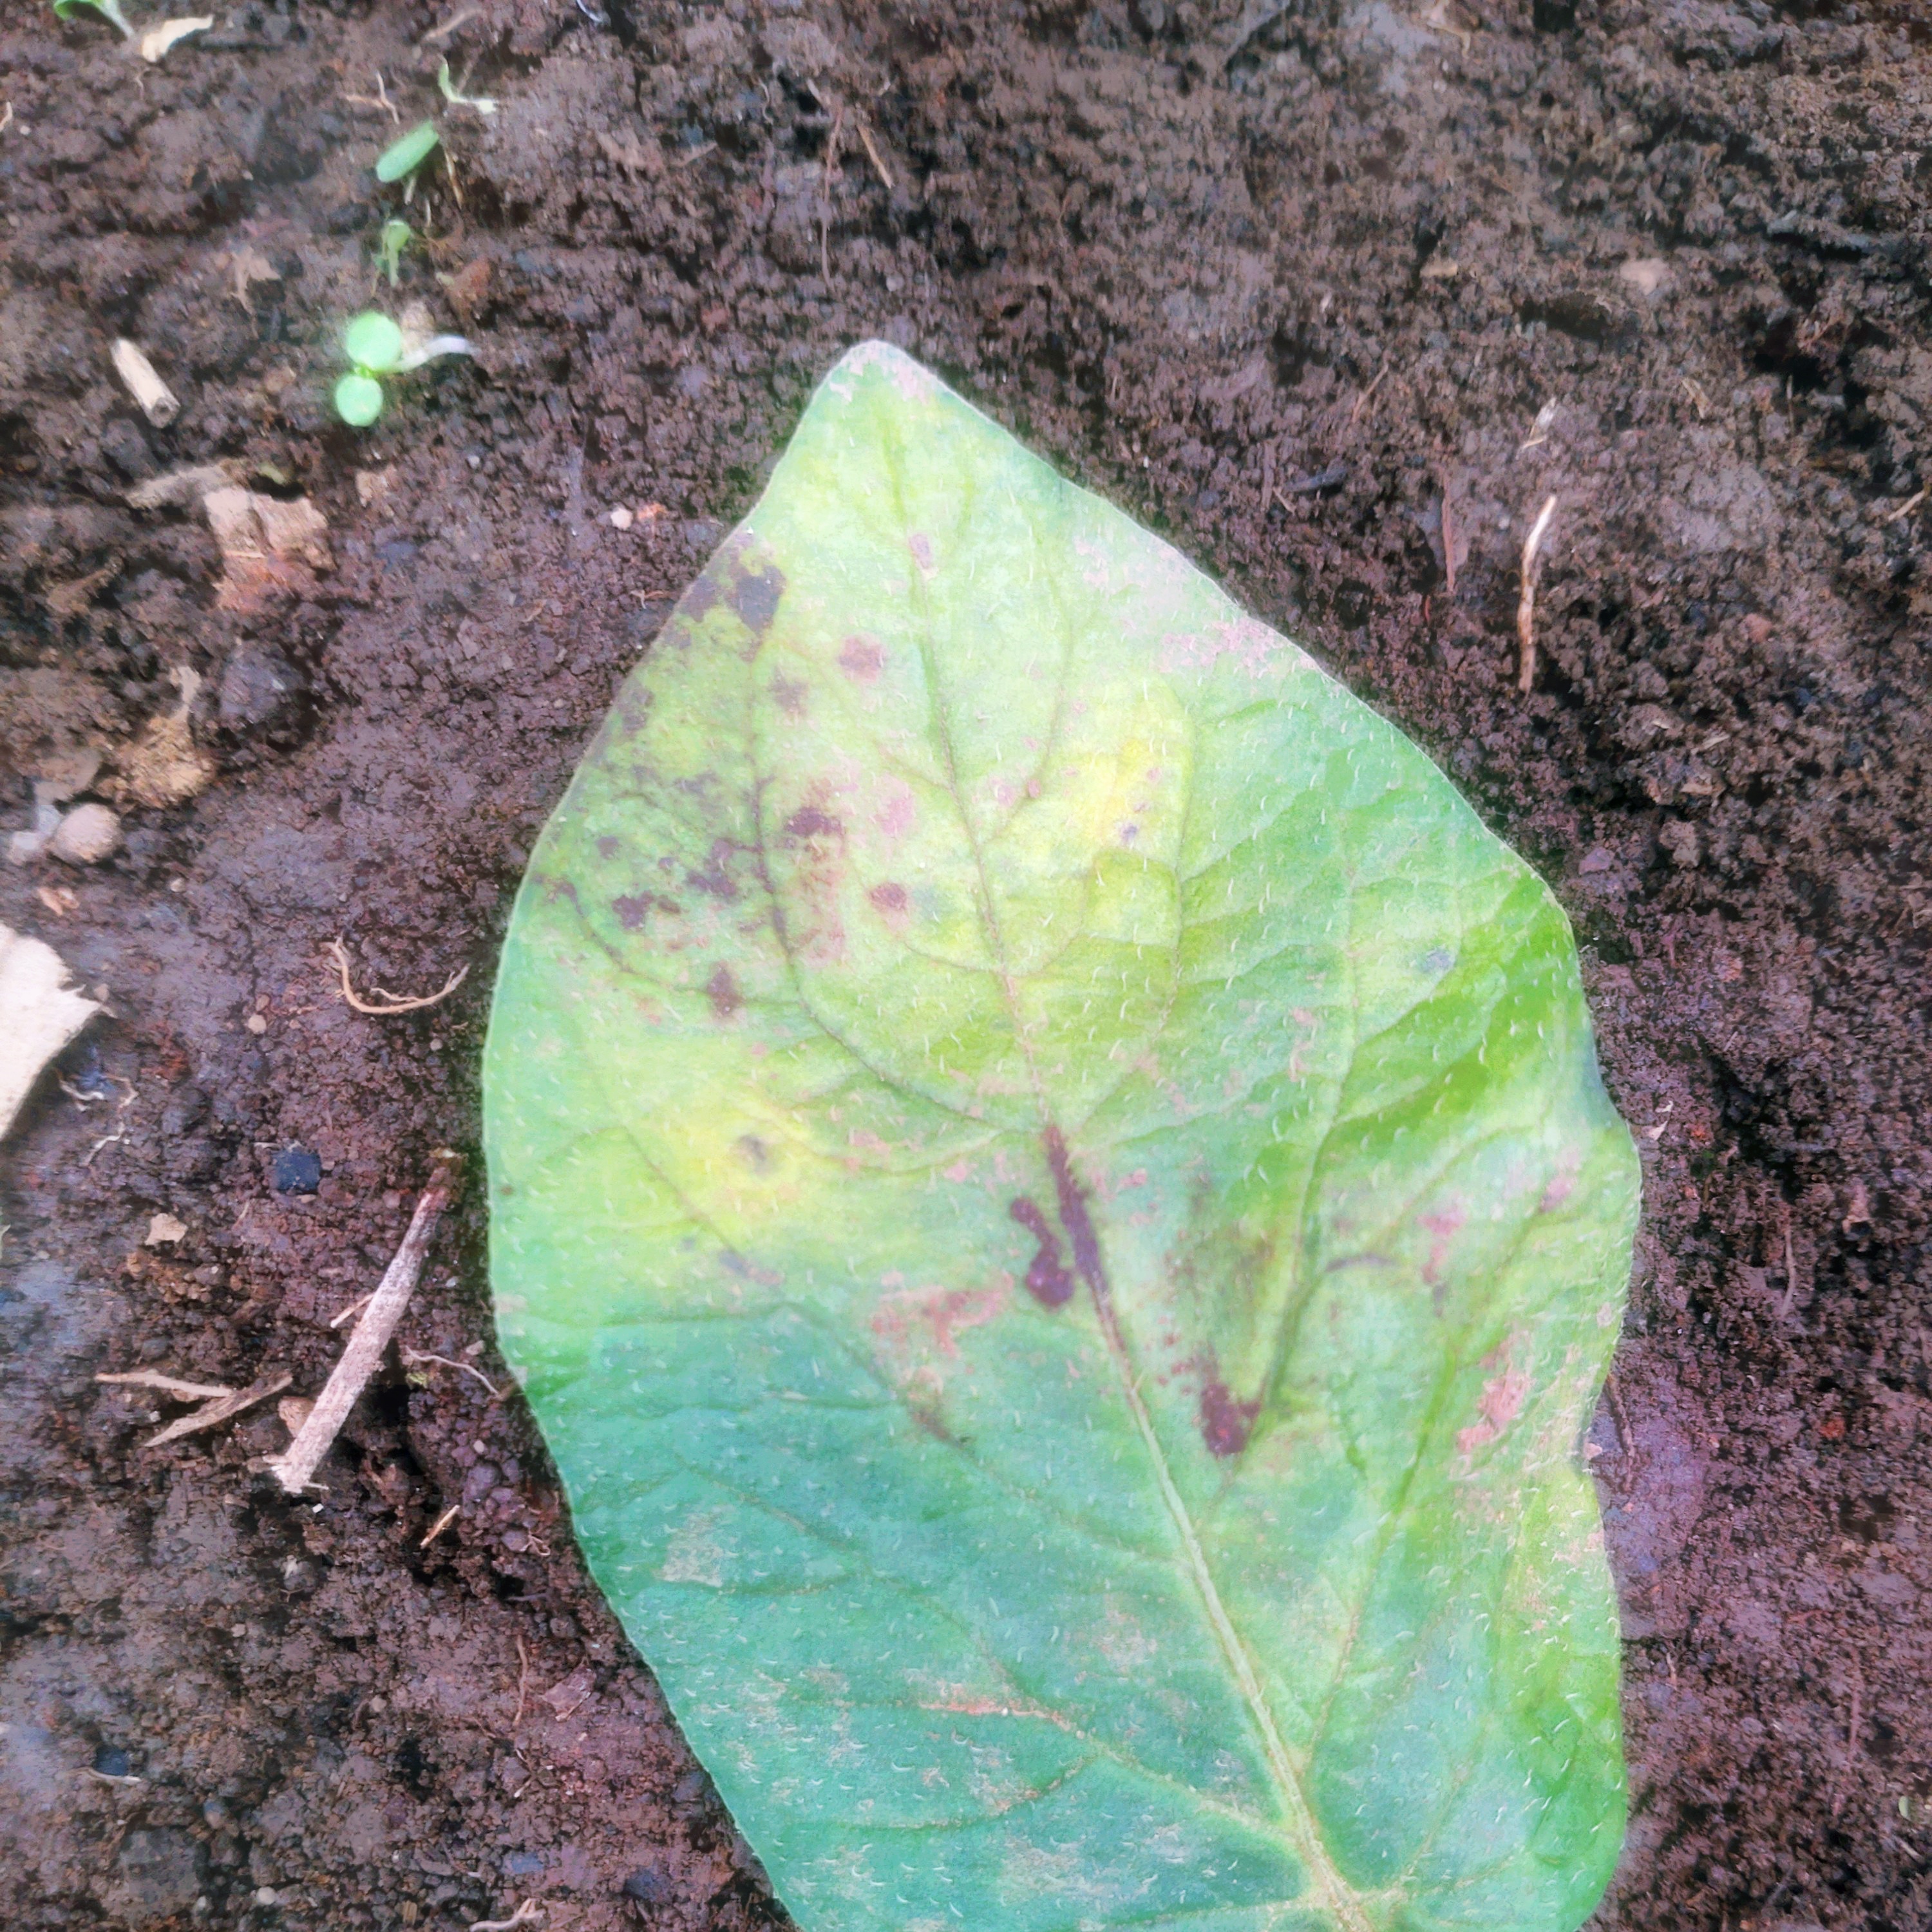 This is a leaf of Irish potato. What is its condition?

late blight
